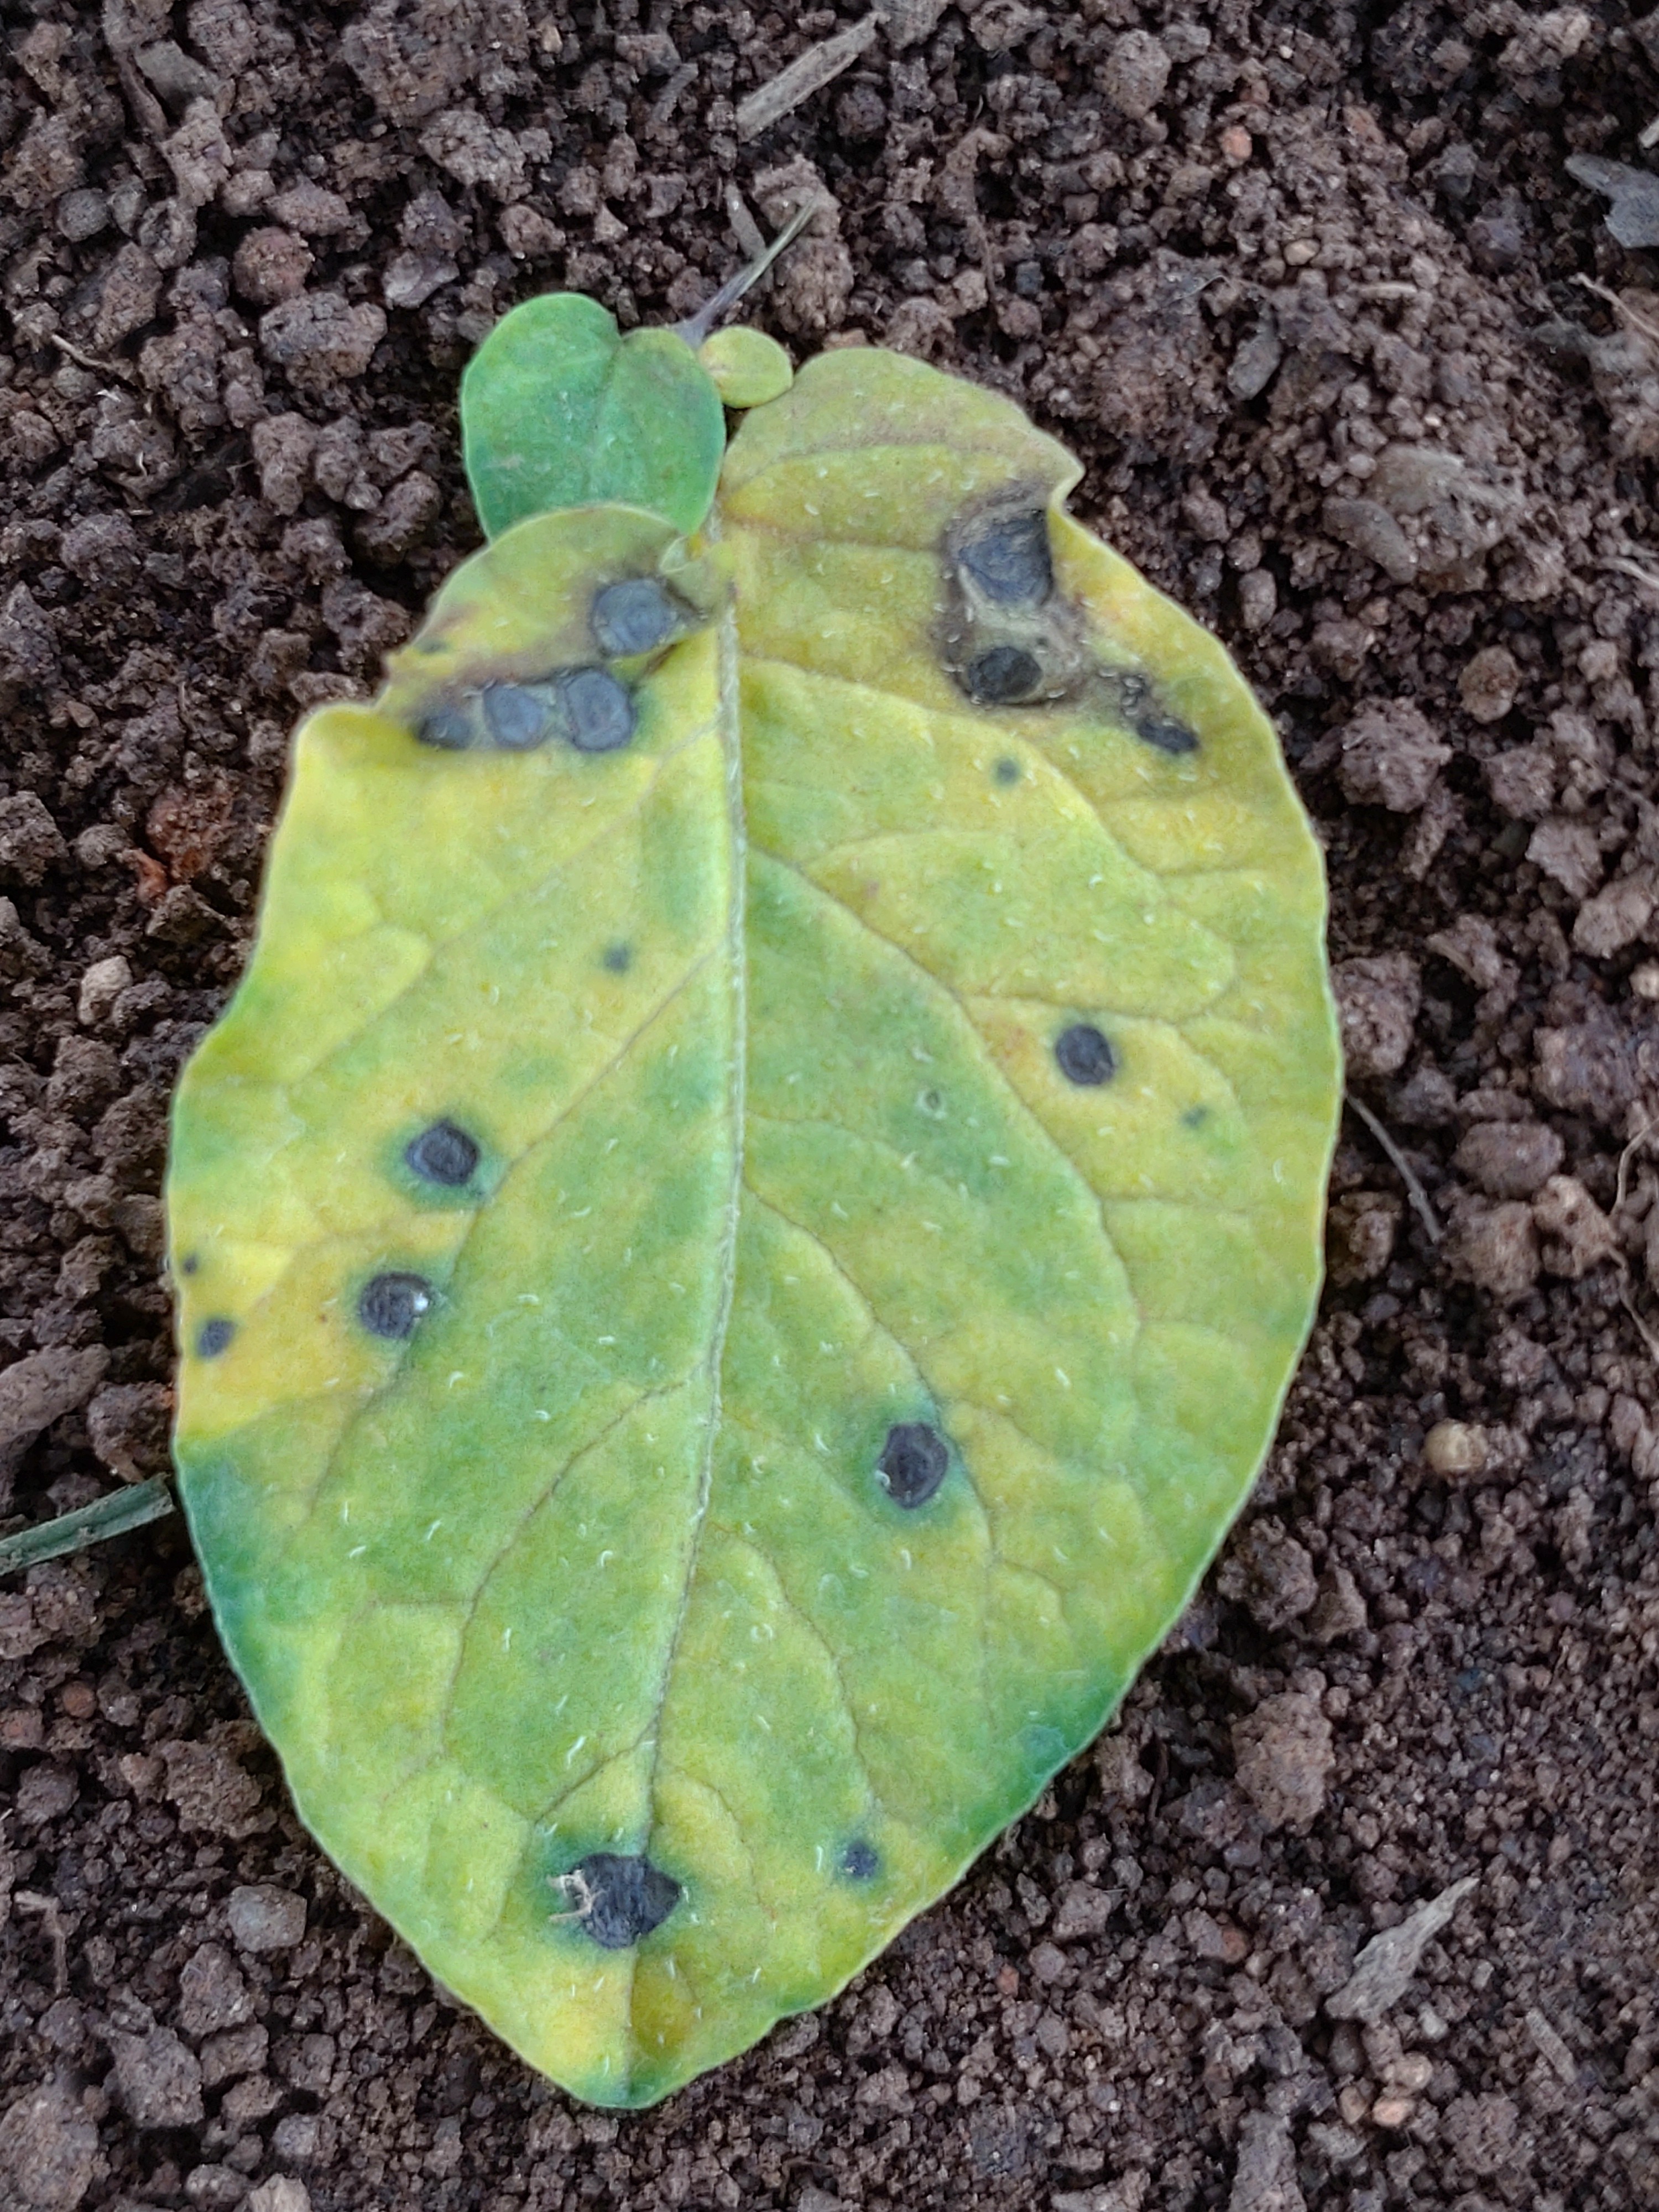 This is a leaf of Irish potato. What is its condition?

late blight
